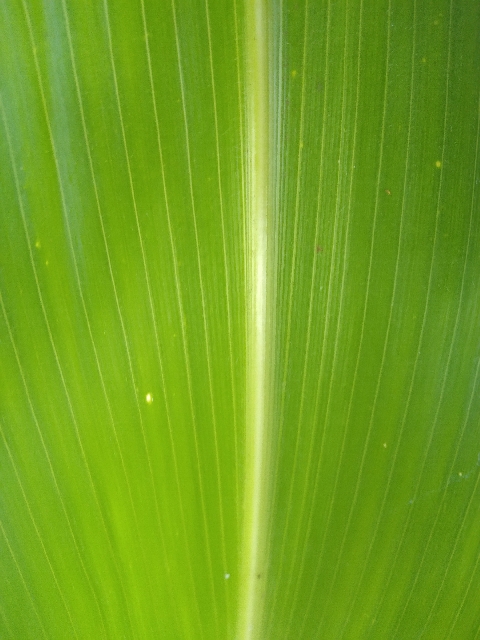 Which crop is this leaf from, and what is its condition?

maize, healthy
